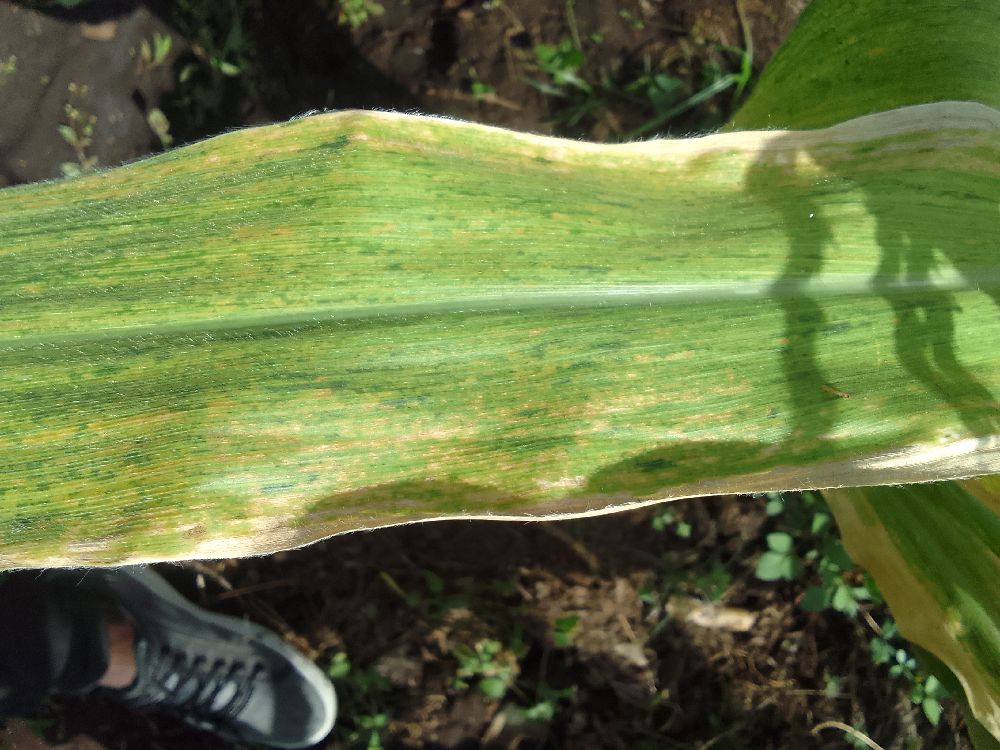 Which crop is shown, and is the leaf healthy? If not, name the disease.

maize, maize lethal necrosis
